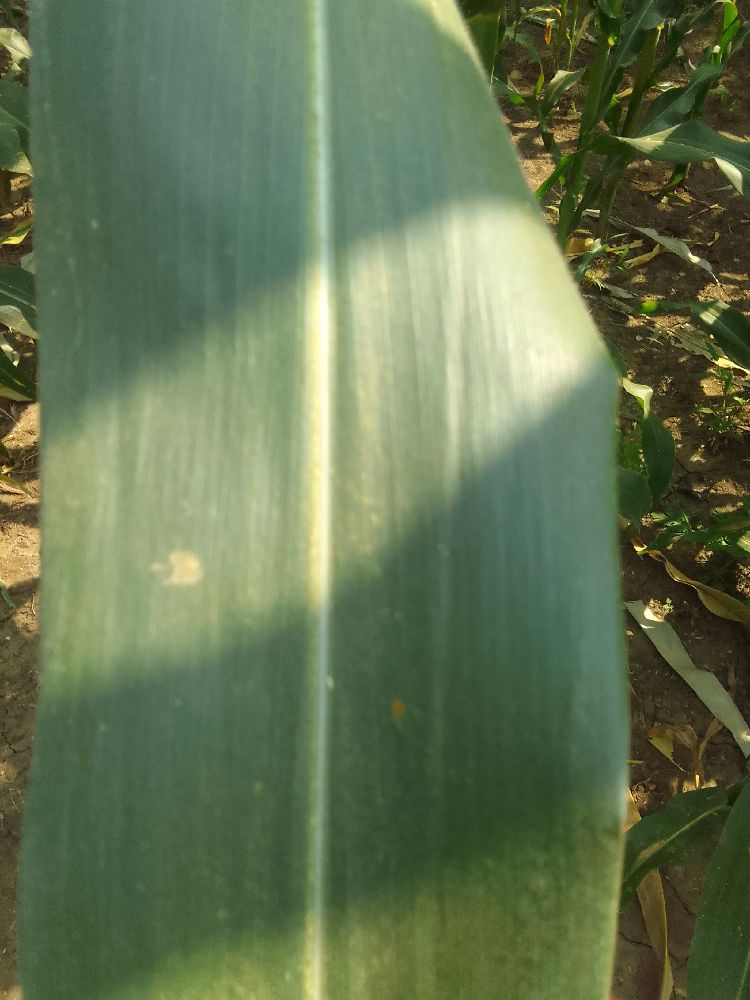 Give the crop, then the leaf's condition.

maize, healthy
